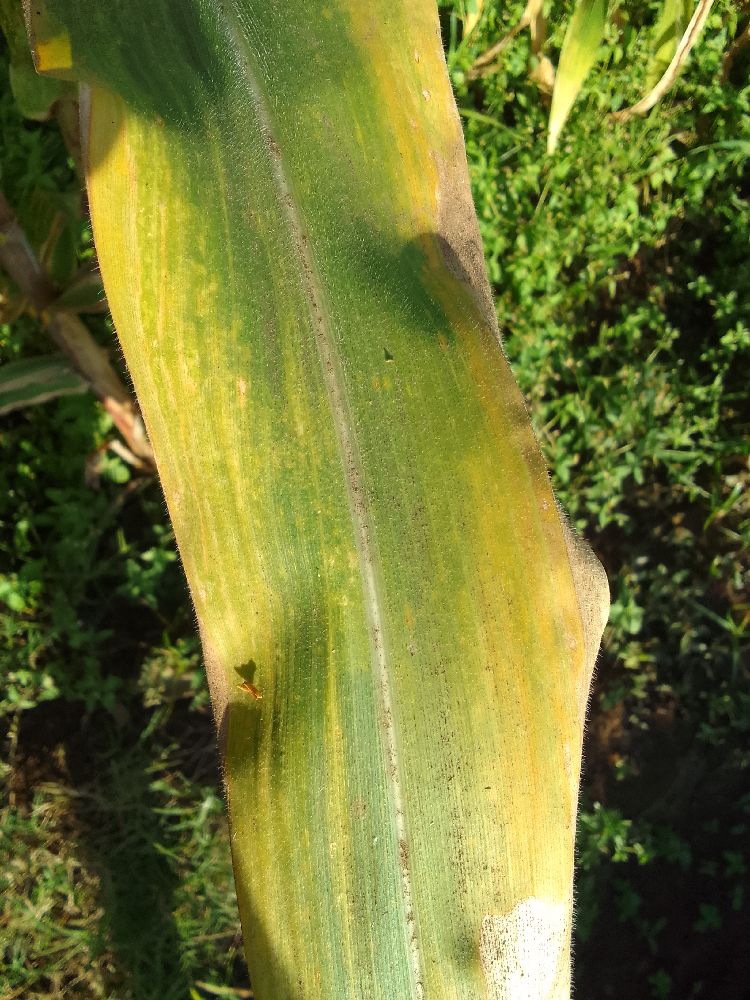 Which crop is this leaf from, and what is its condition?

maize, maize lethal necrosis
